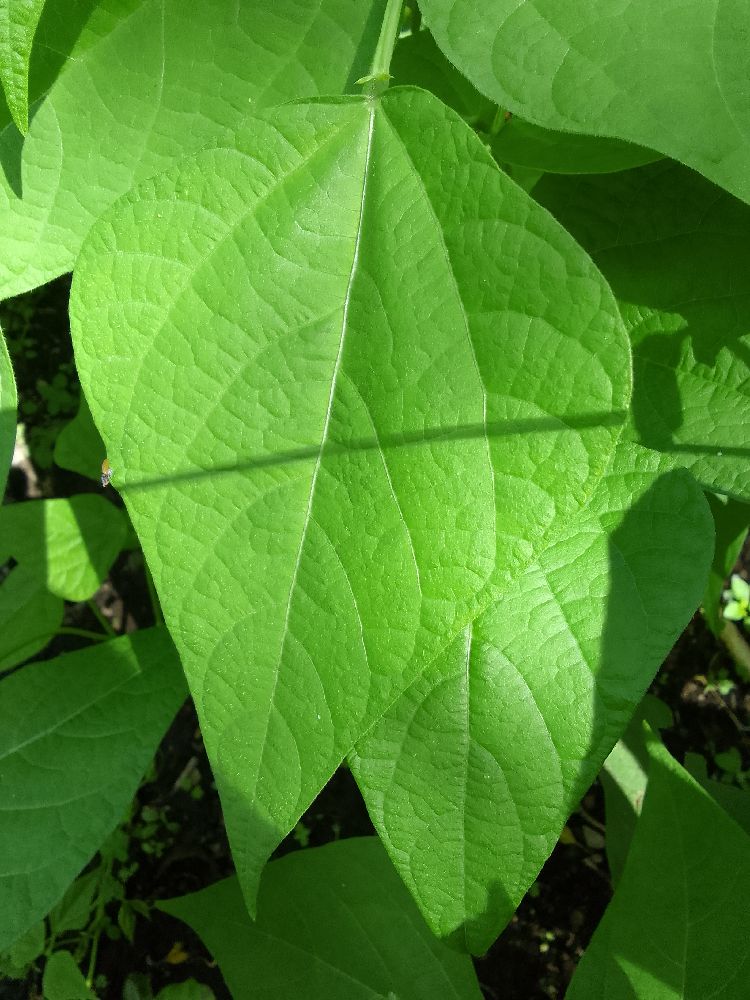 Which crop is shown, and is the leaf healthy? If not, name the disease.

common bean, healthy
